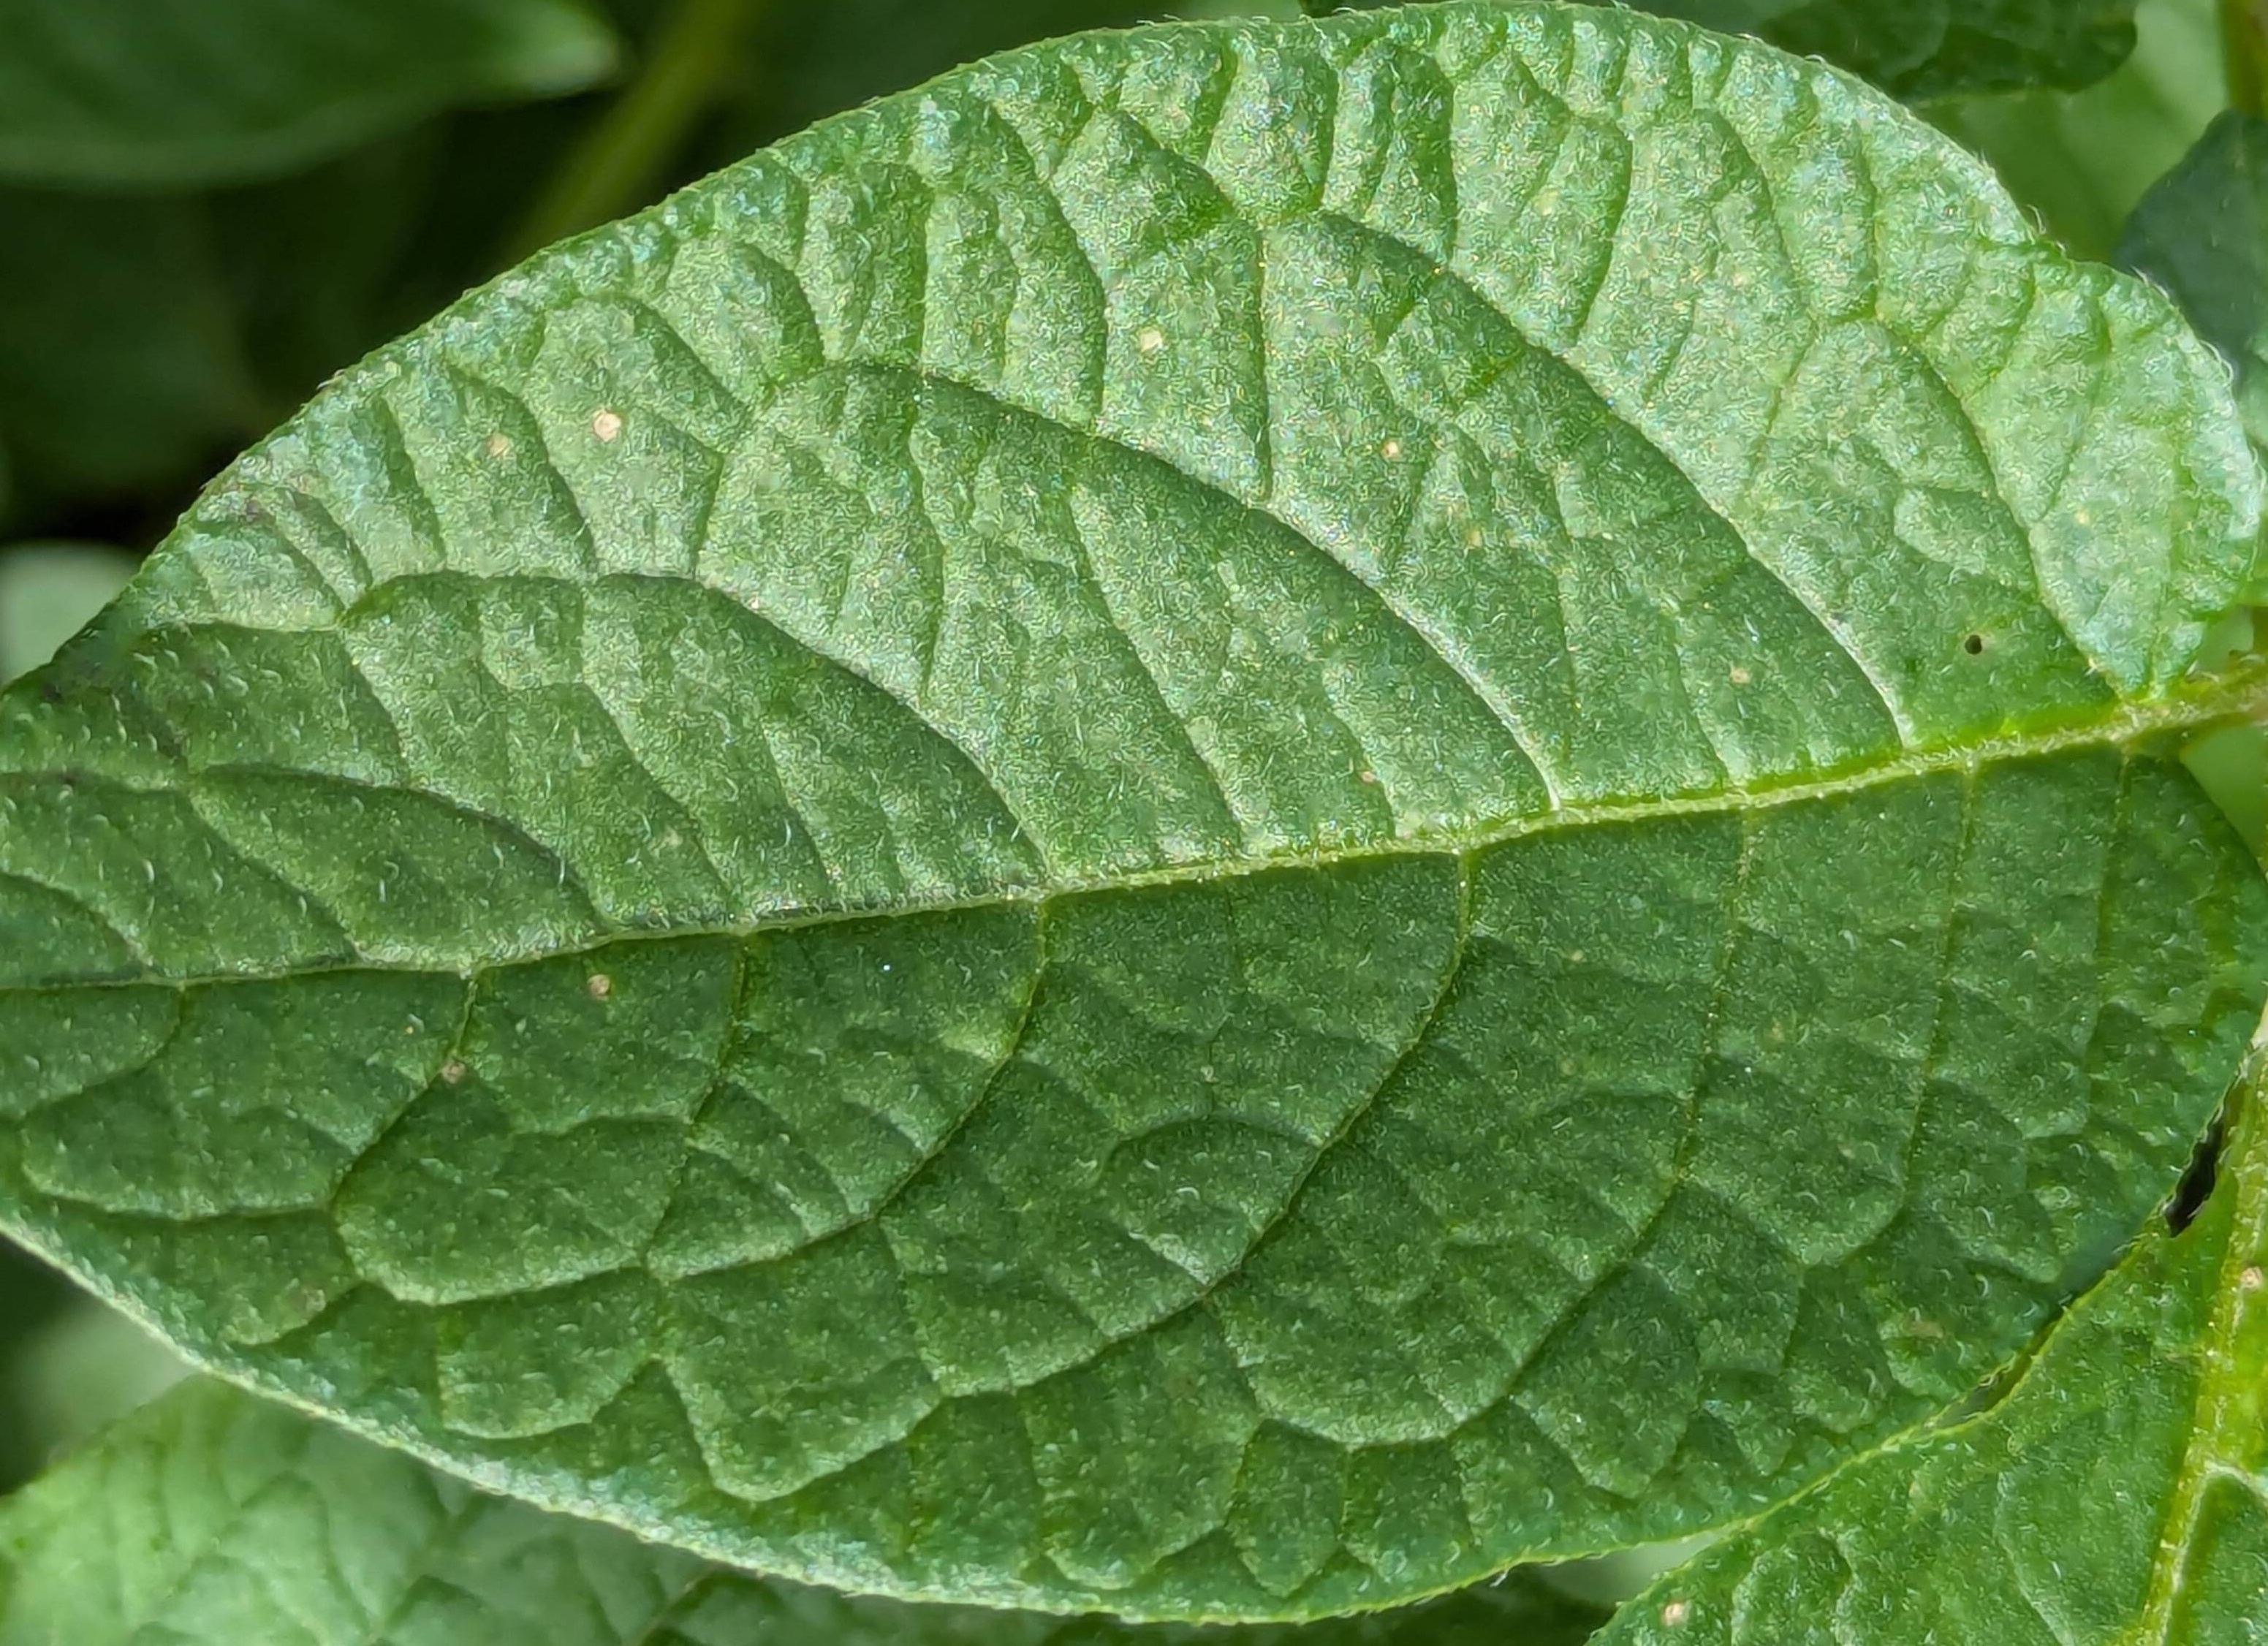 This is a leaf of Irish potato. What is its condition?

healthy
